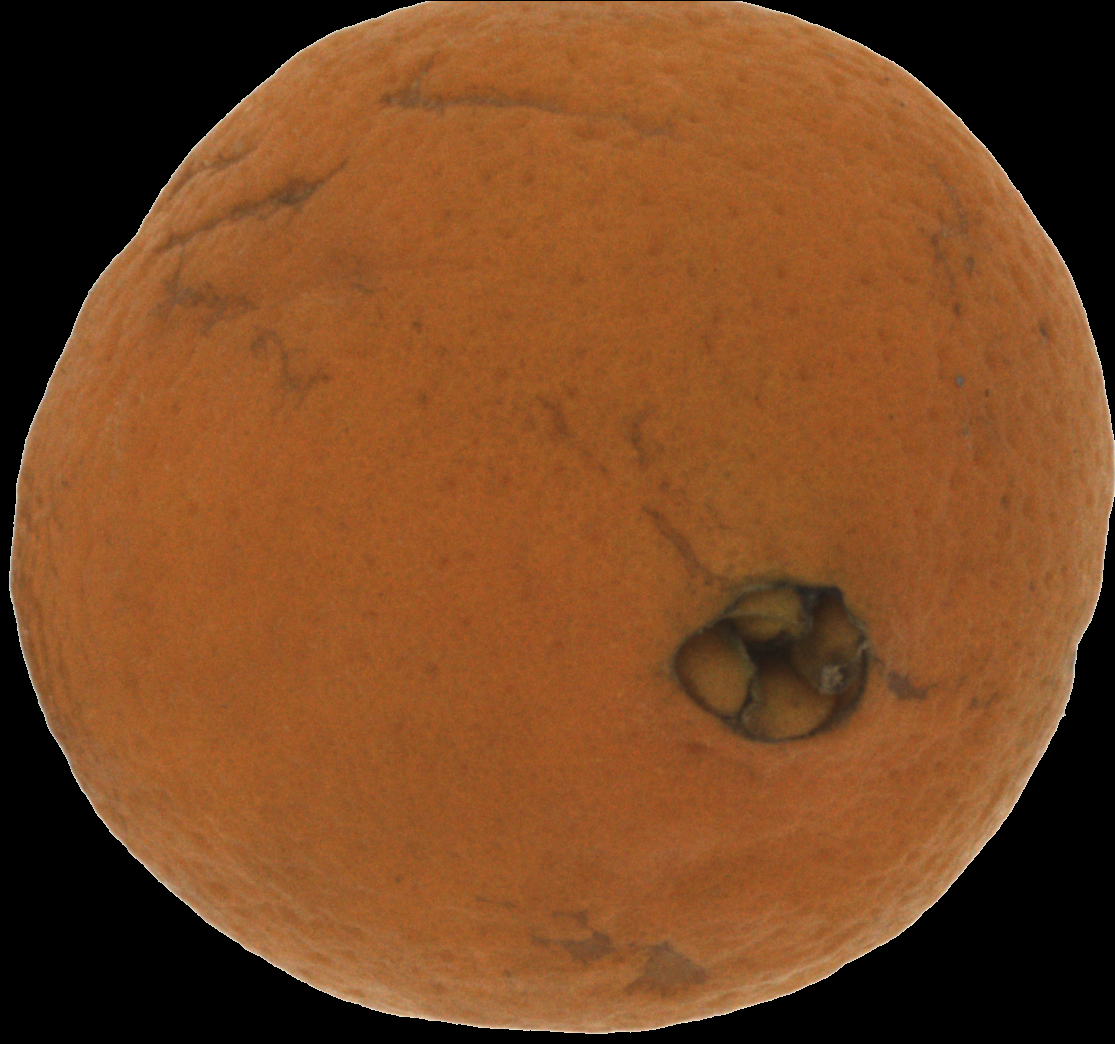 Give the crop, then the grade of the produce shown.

orange, bad
